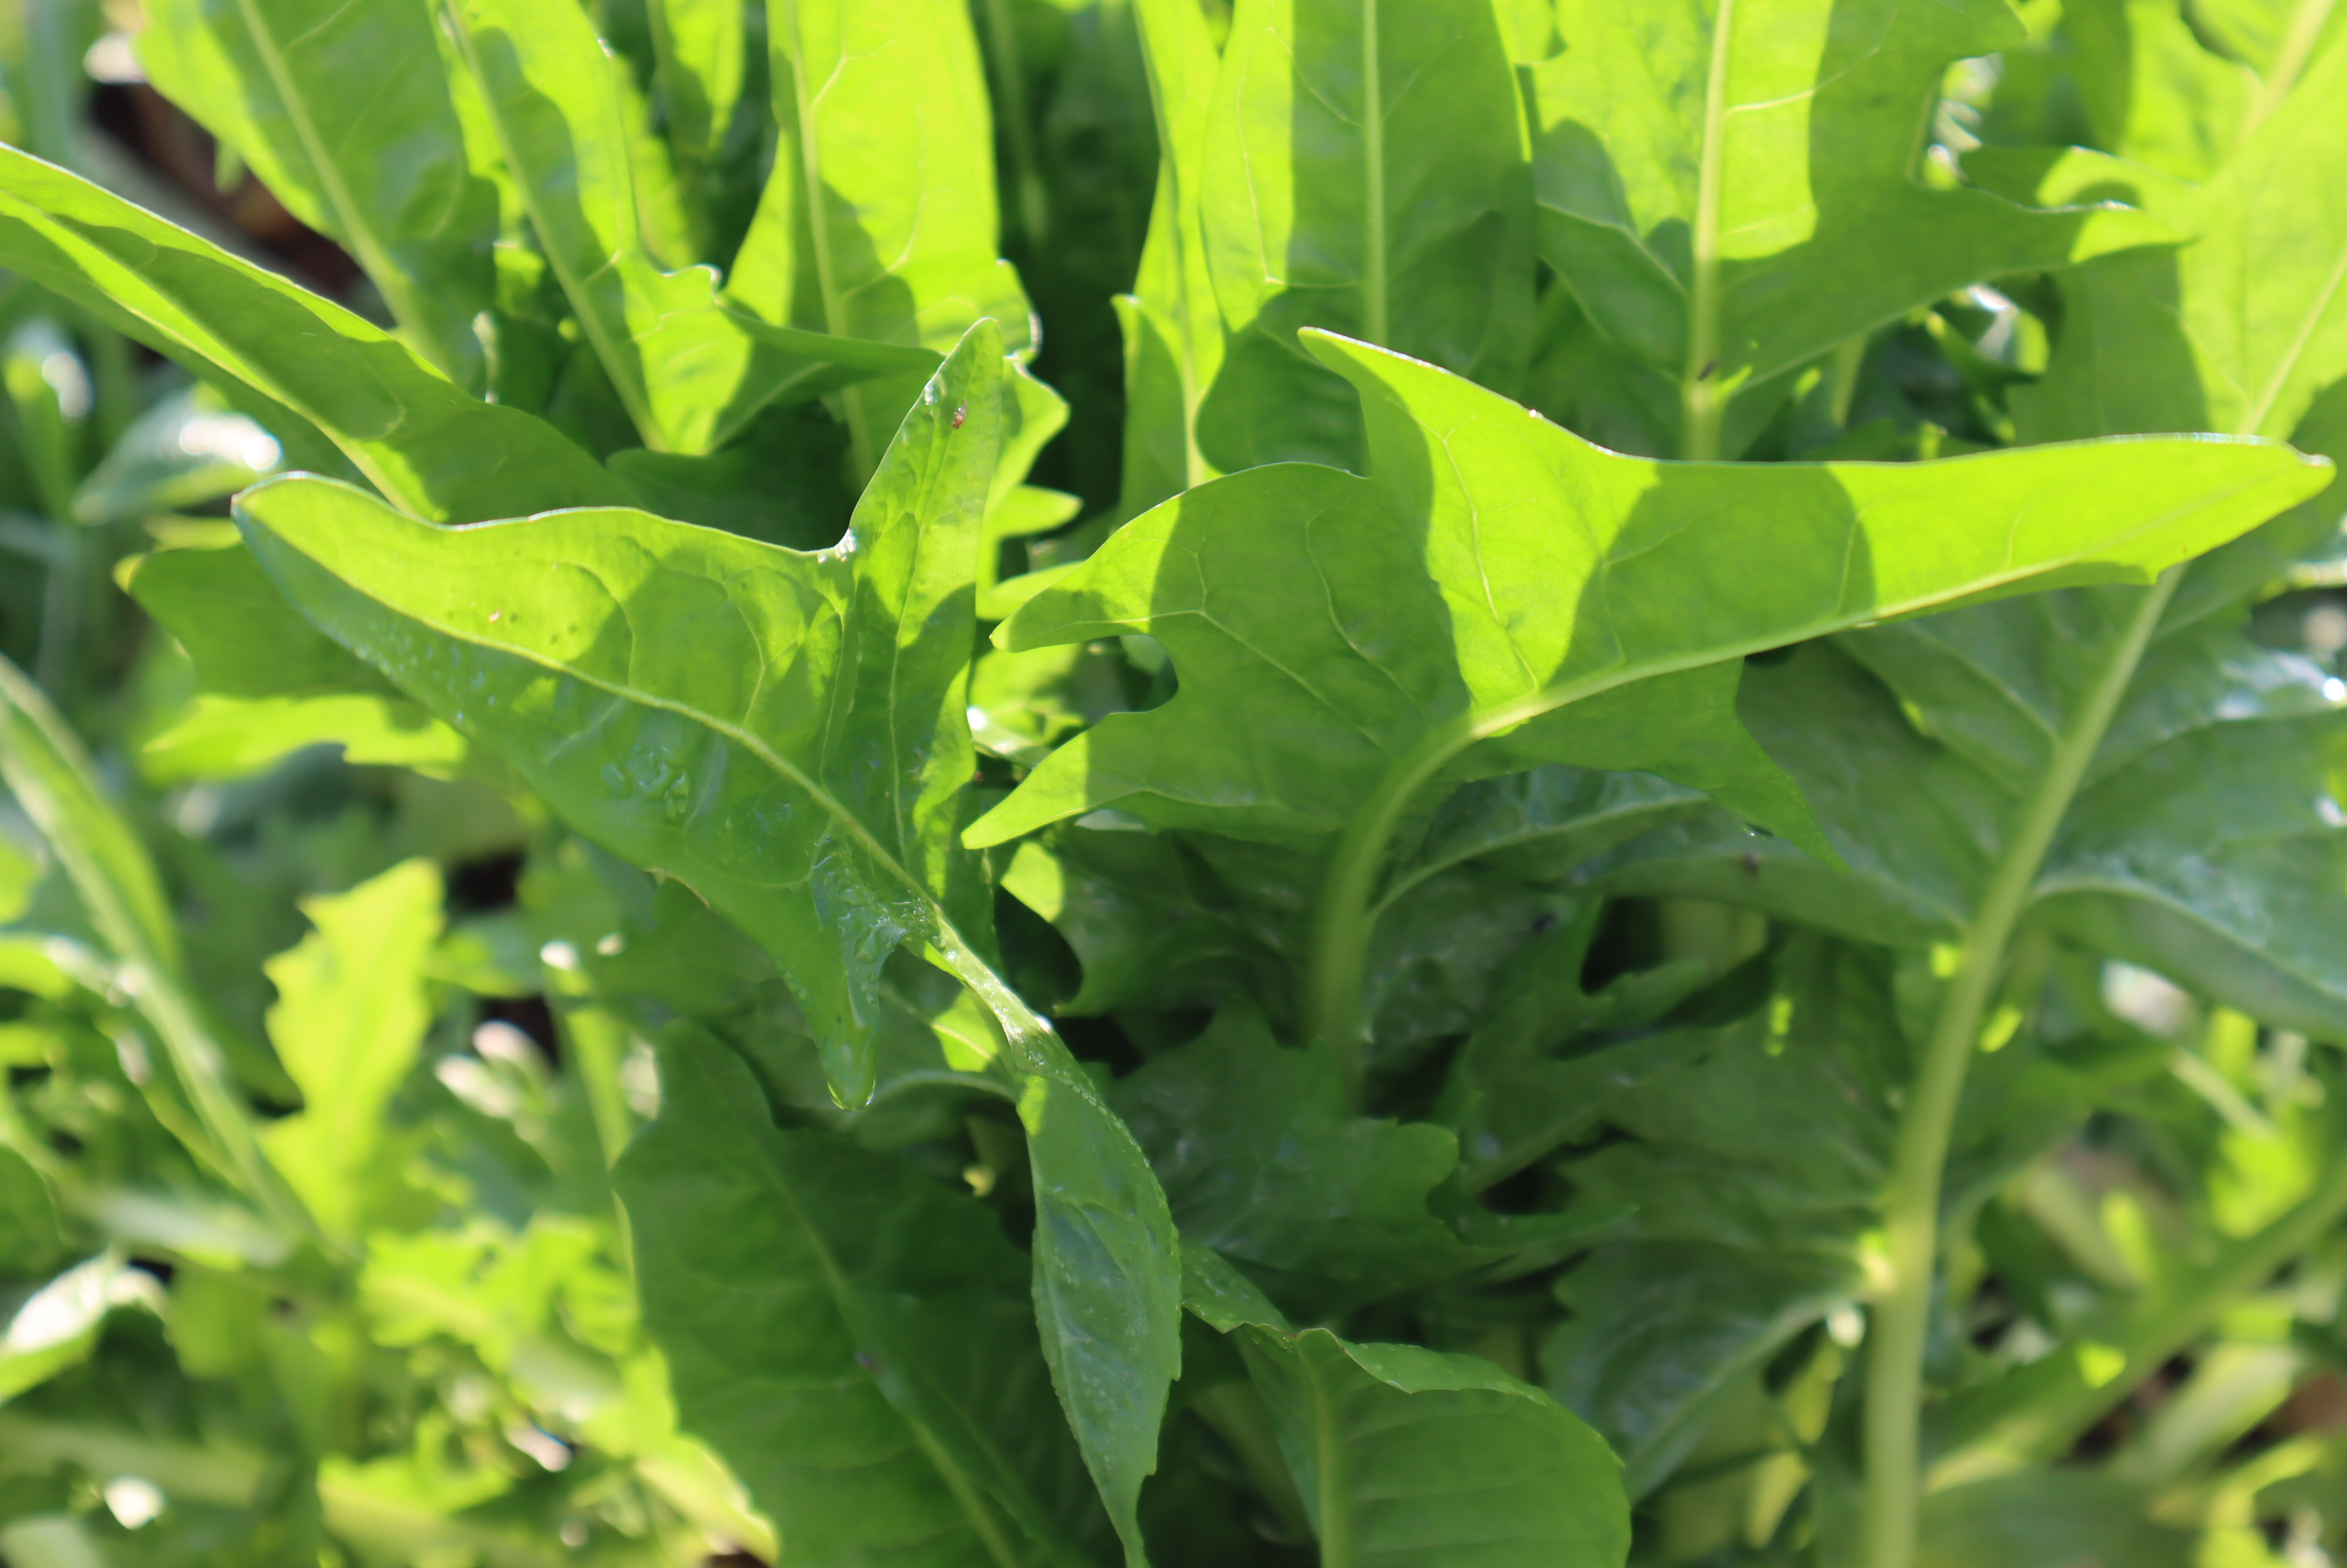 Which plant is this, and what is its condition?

chicory, healthy
